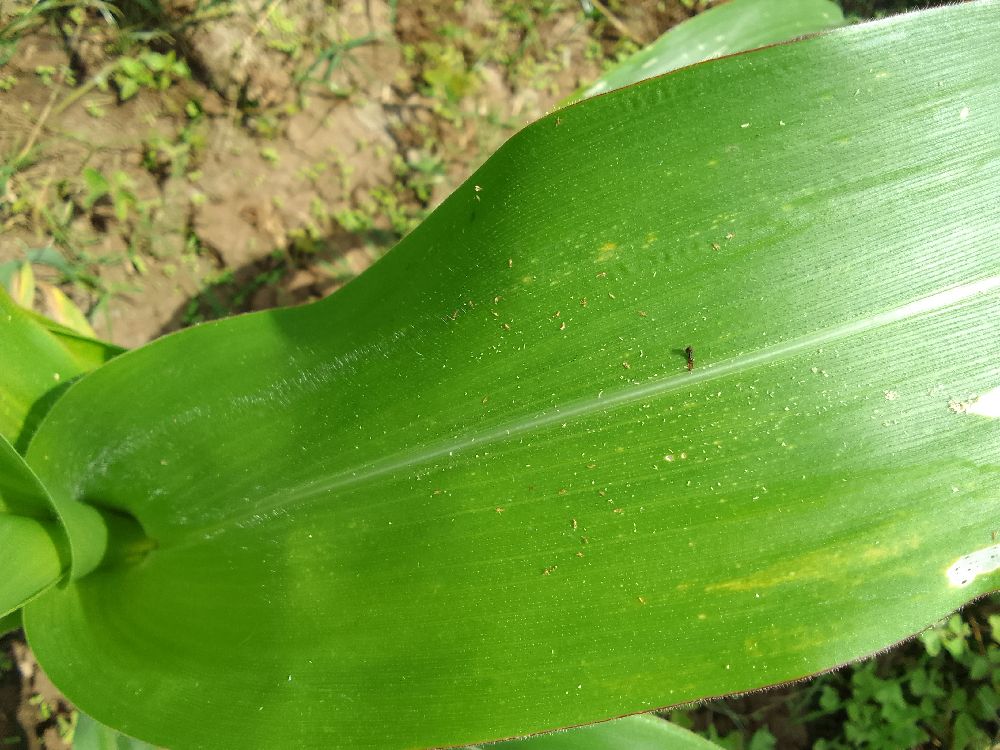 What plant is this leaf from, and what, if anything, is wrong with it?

maize, healthy
